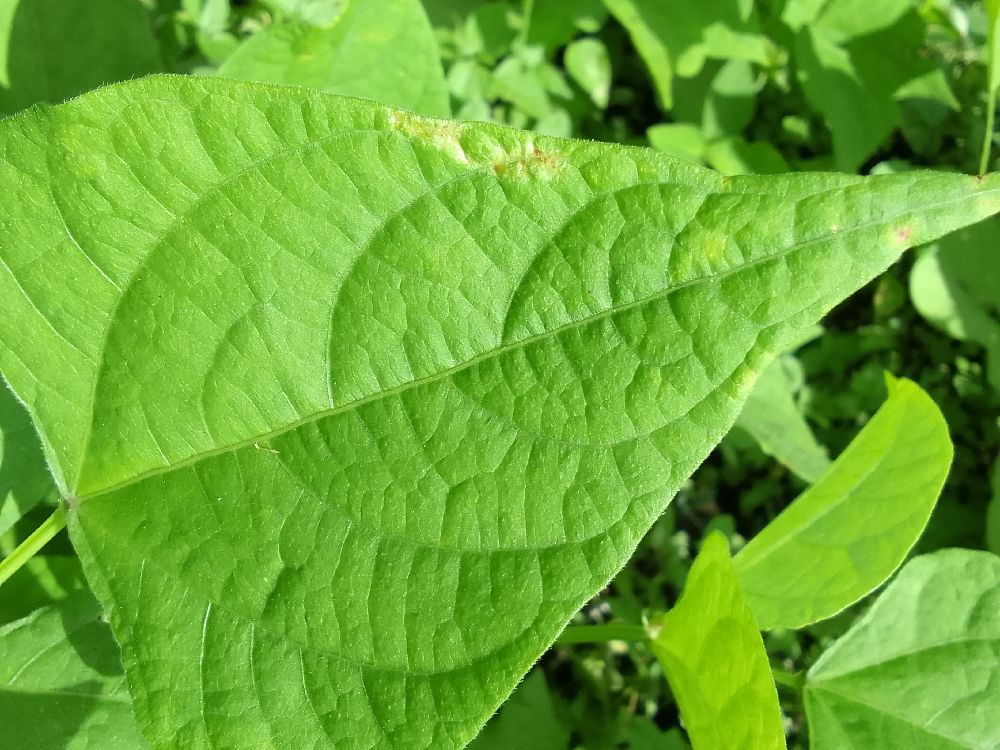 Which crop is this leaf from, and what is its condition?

common bean, healthy
